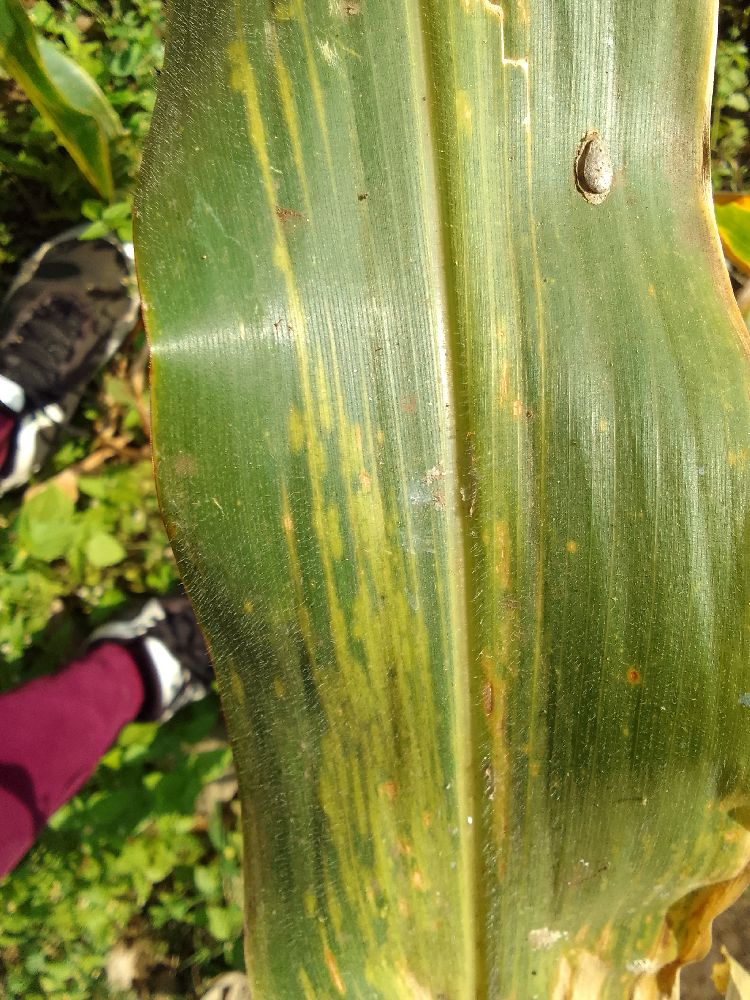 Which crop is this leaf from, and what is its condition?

maize, maize lethal necrosis
